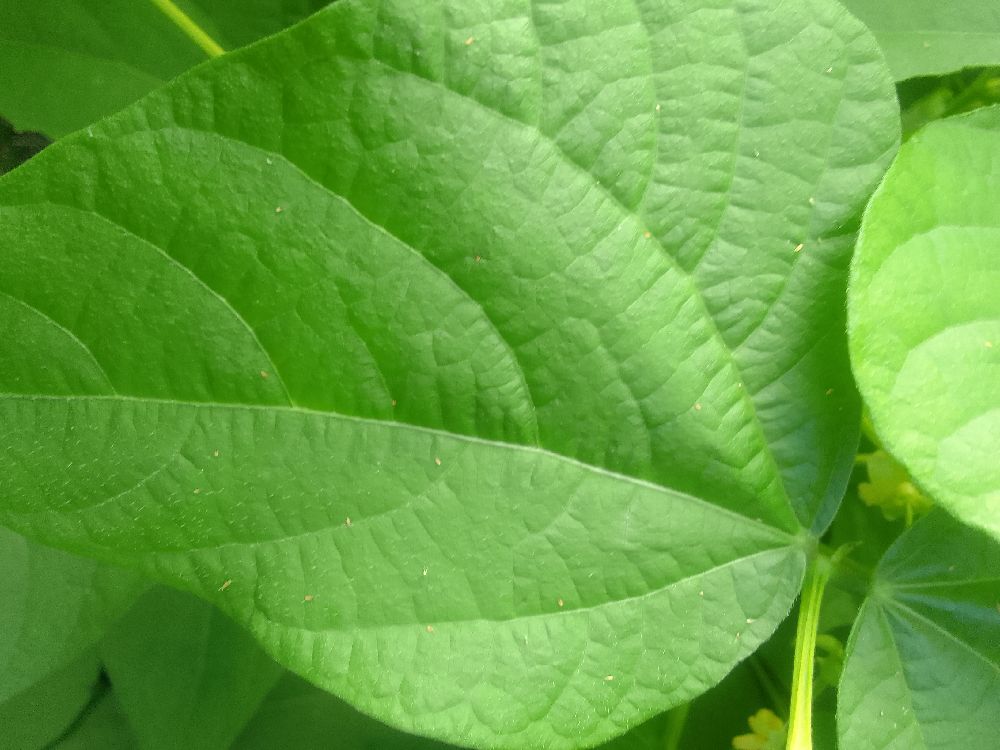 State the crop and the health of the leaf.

common bean, healthy
